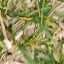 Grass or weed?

grass
